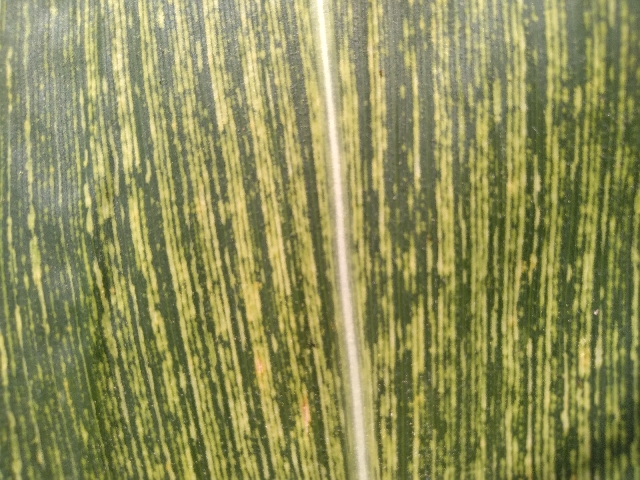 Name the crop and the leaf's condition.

maize, maize streak virus
